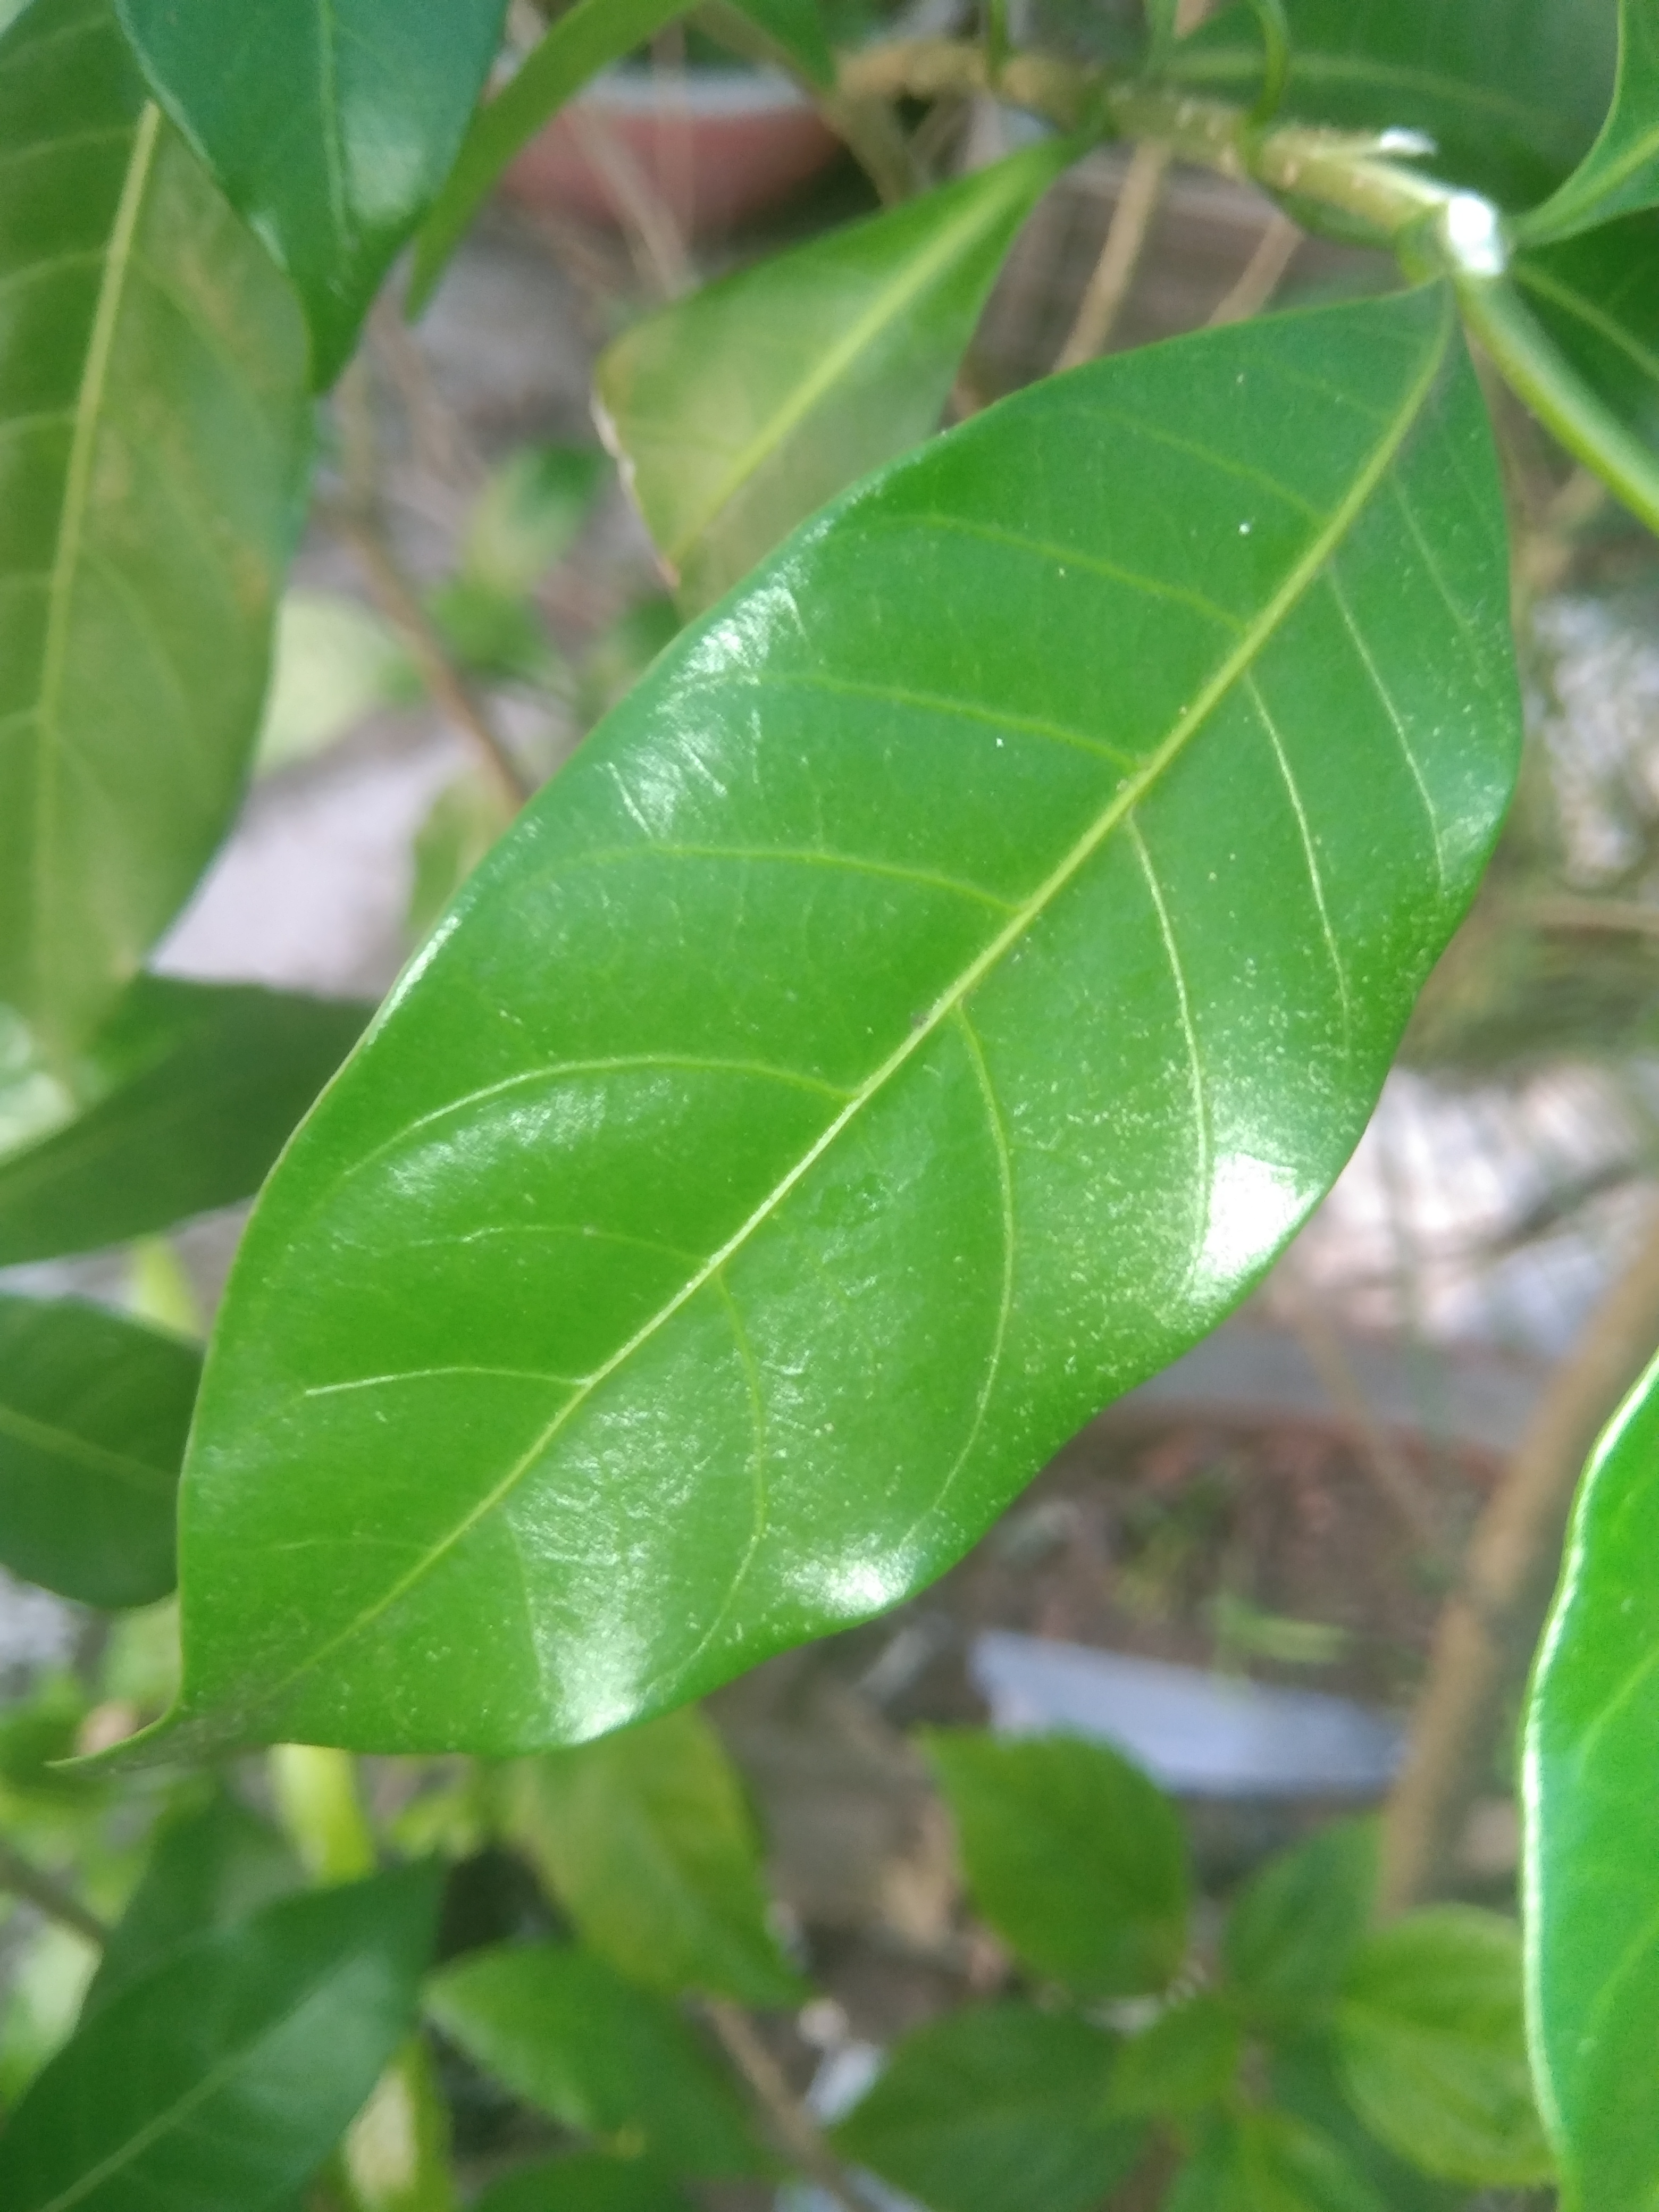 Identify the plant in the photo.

togor
